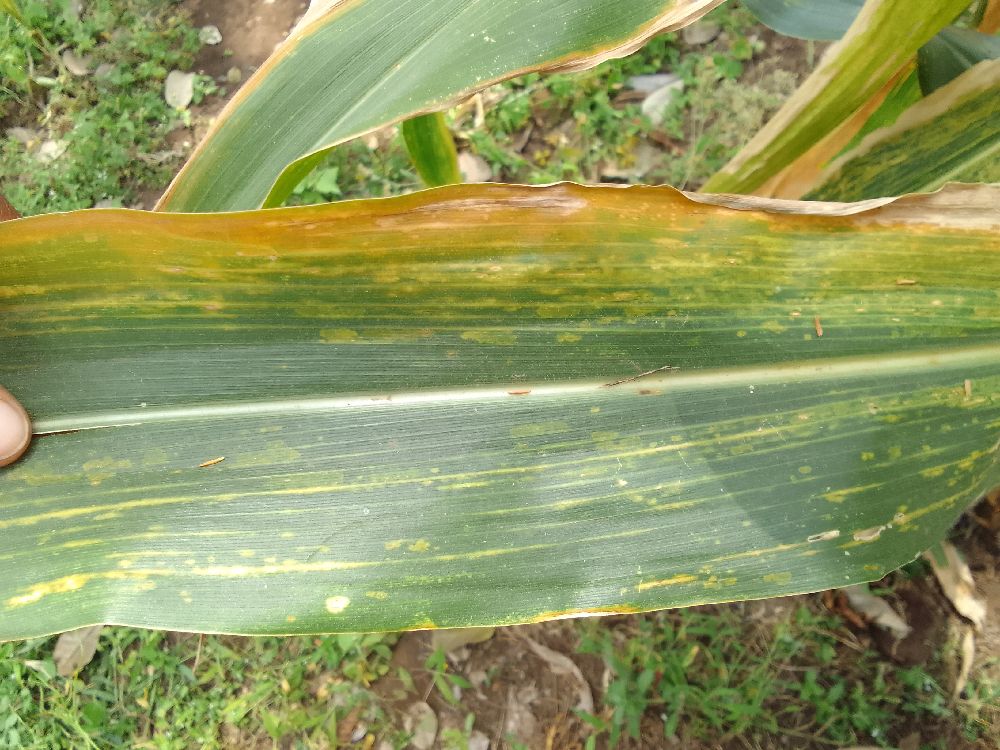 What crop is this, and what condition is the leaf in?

maize, maize lethal necrosis
